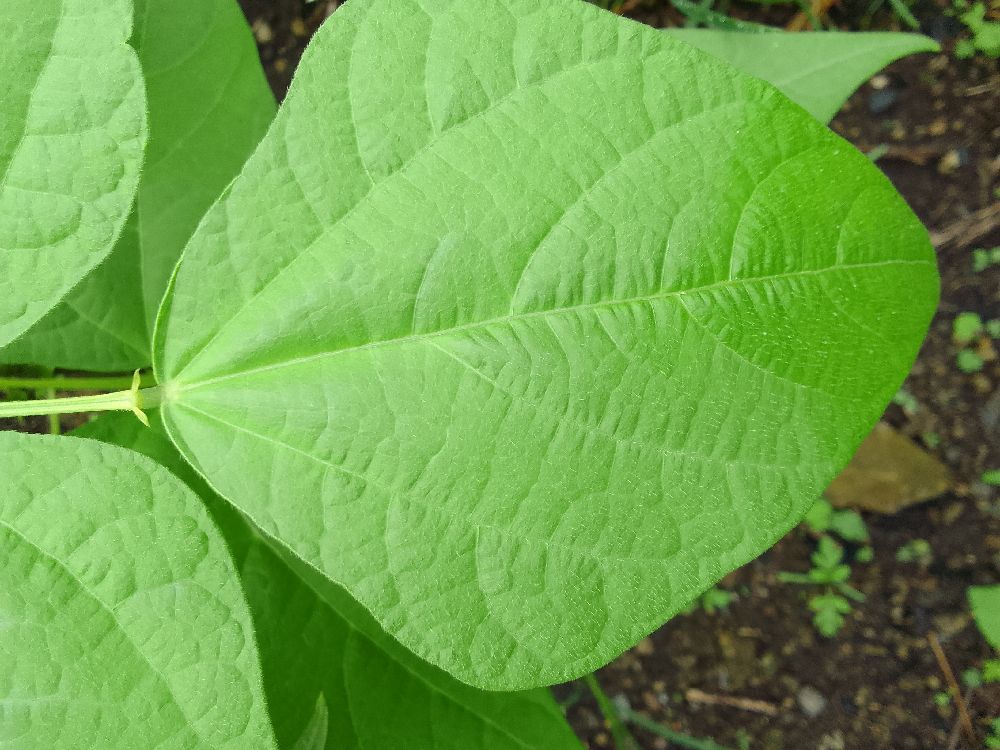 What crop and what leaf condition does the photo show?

common bean, healthy
